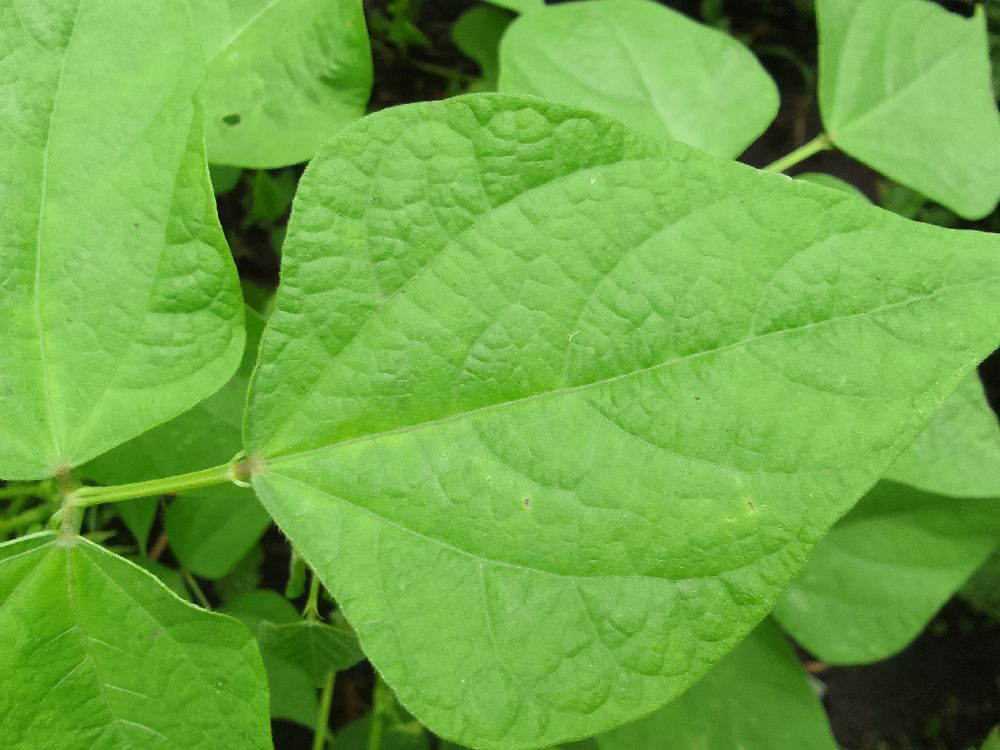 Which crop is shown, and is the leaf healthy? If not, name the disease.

common bean, healthy
